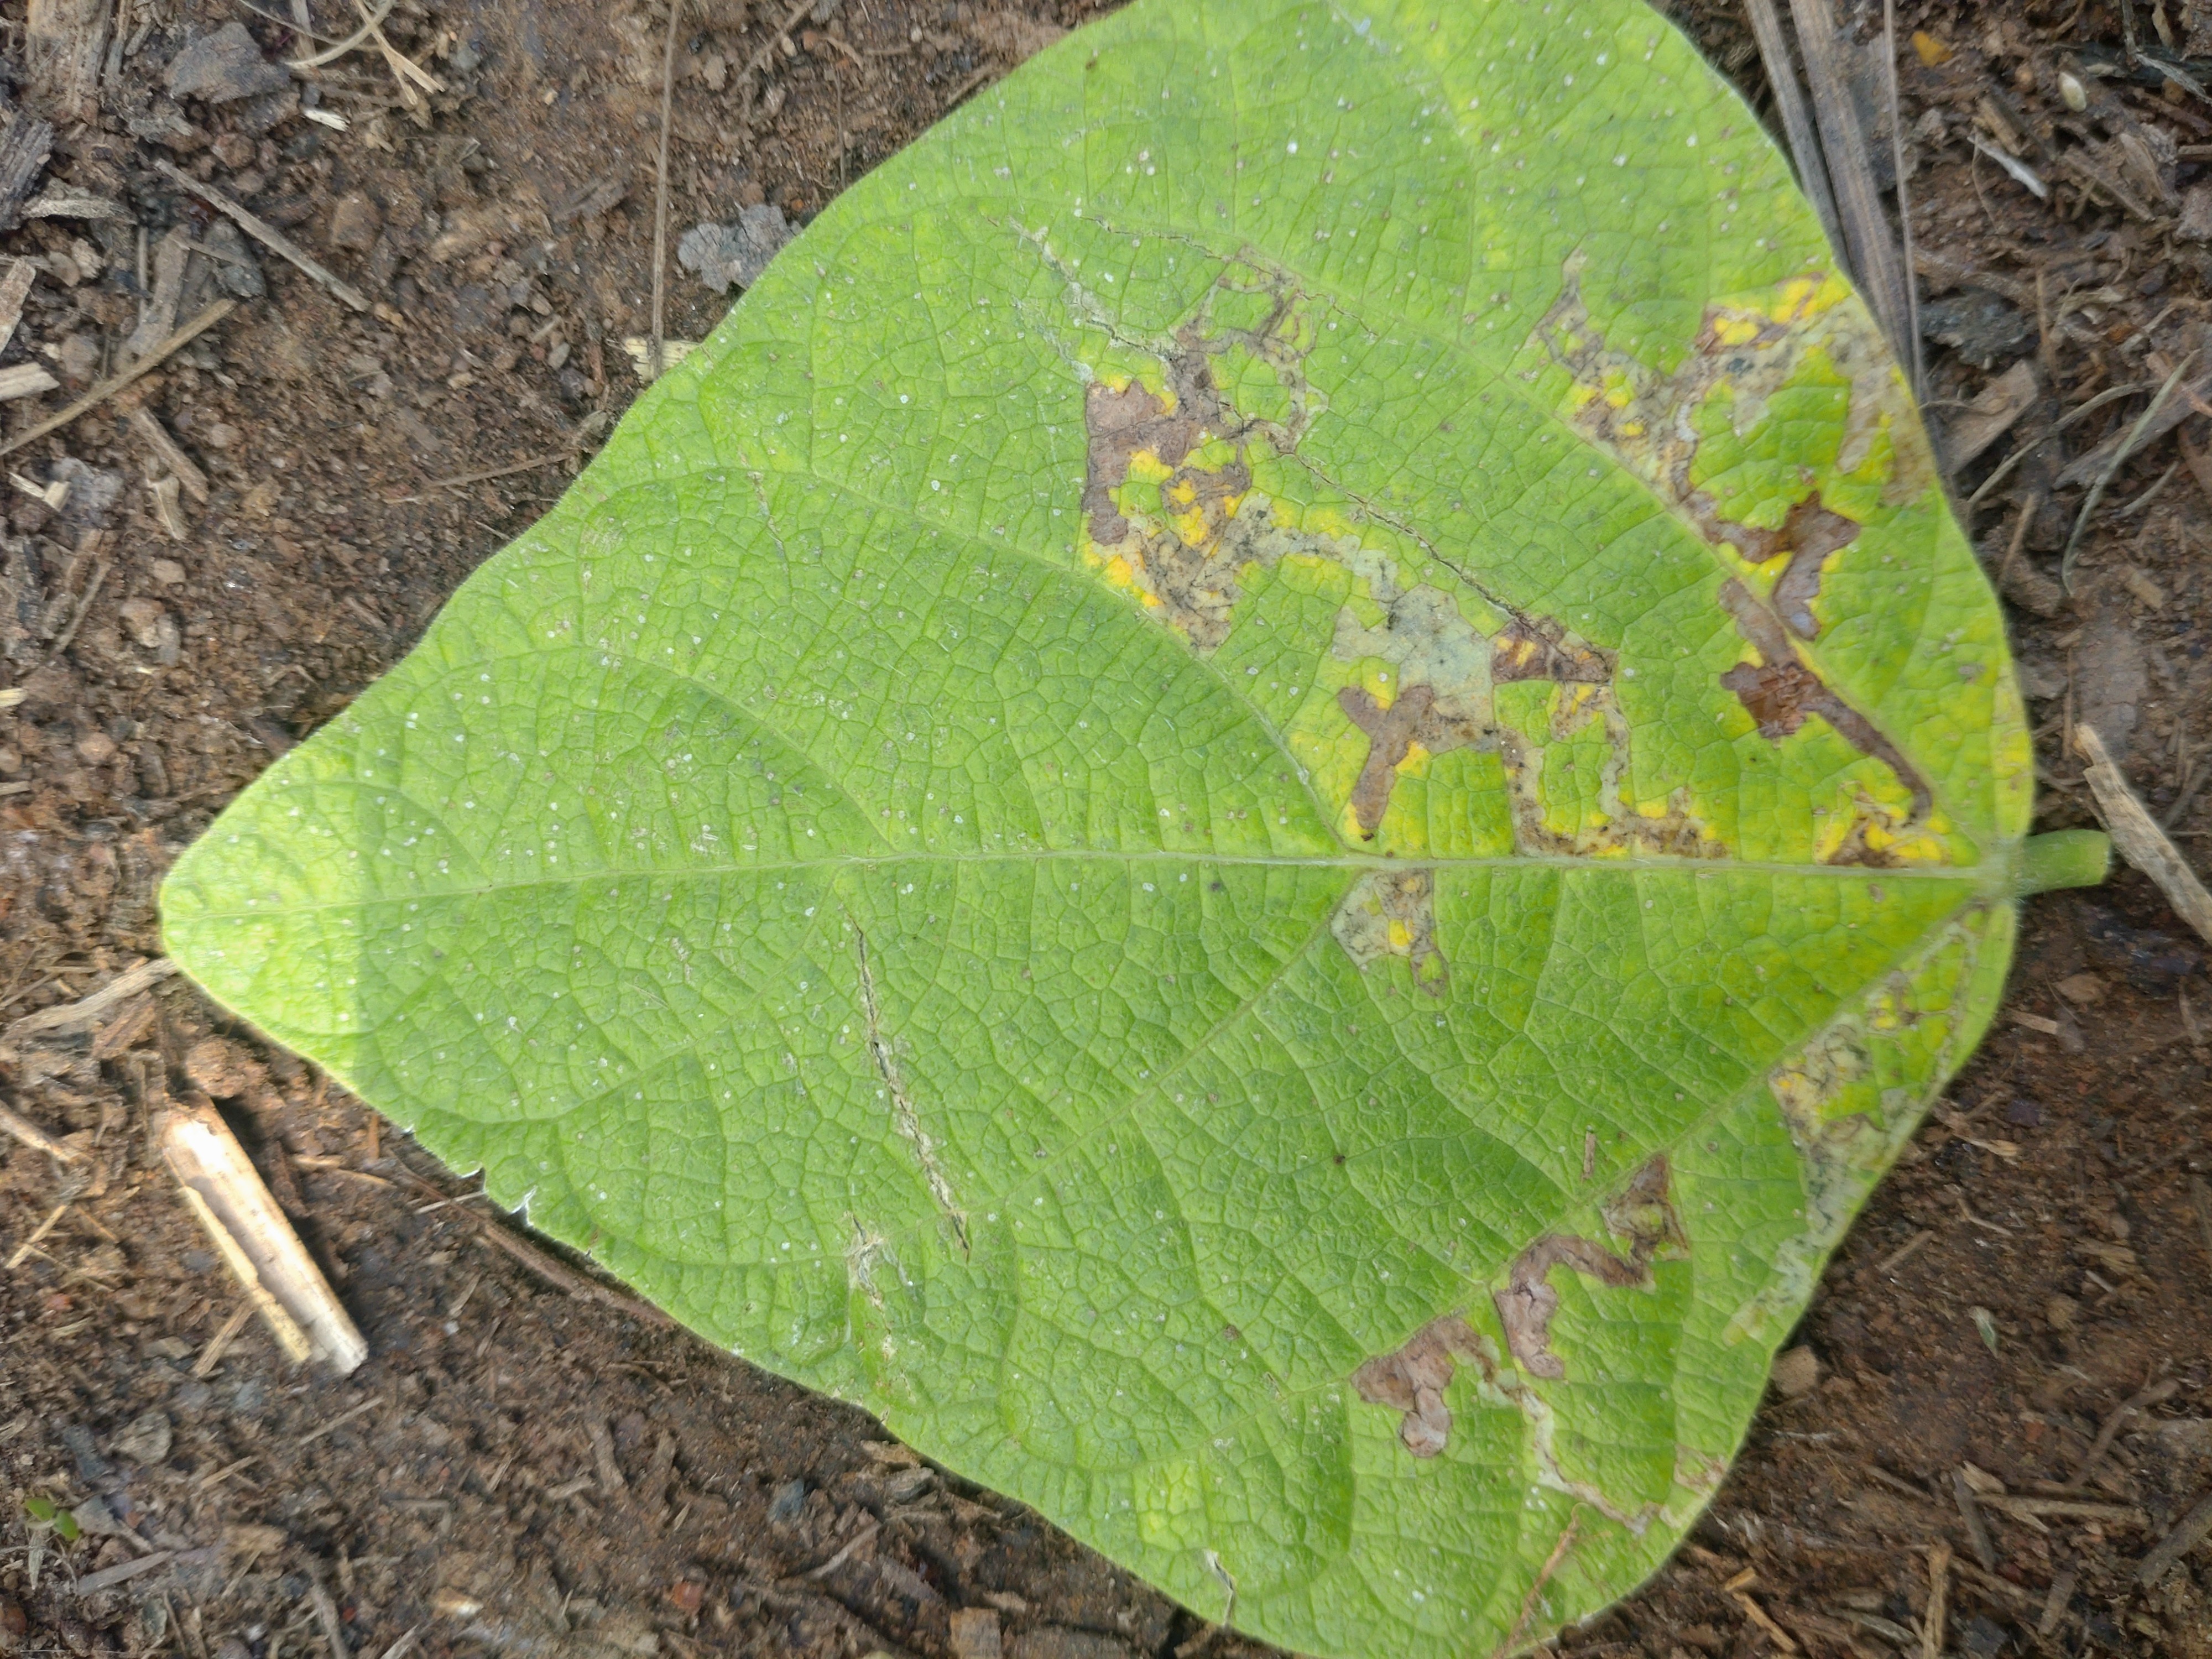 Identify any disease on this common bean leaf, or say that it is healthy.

anthracnose
